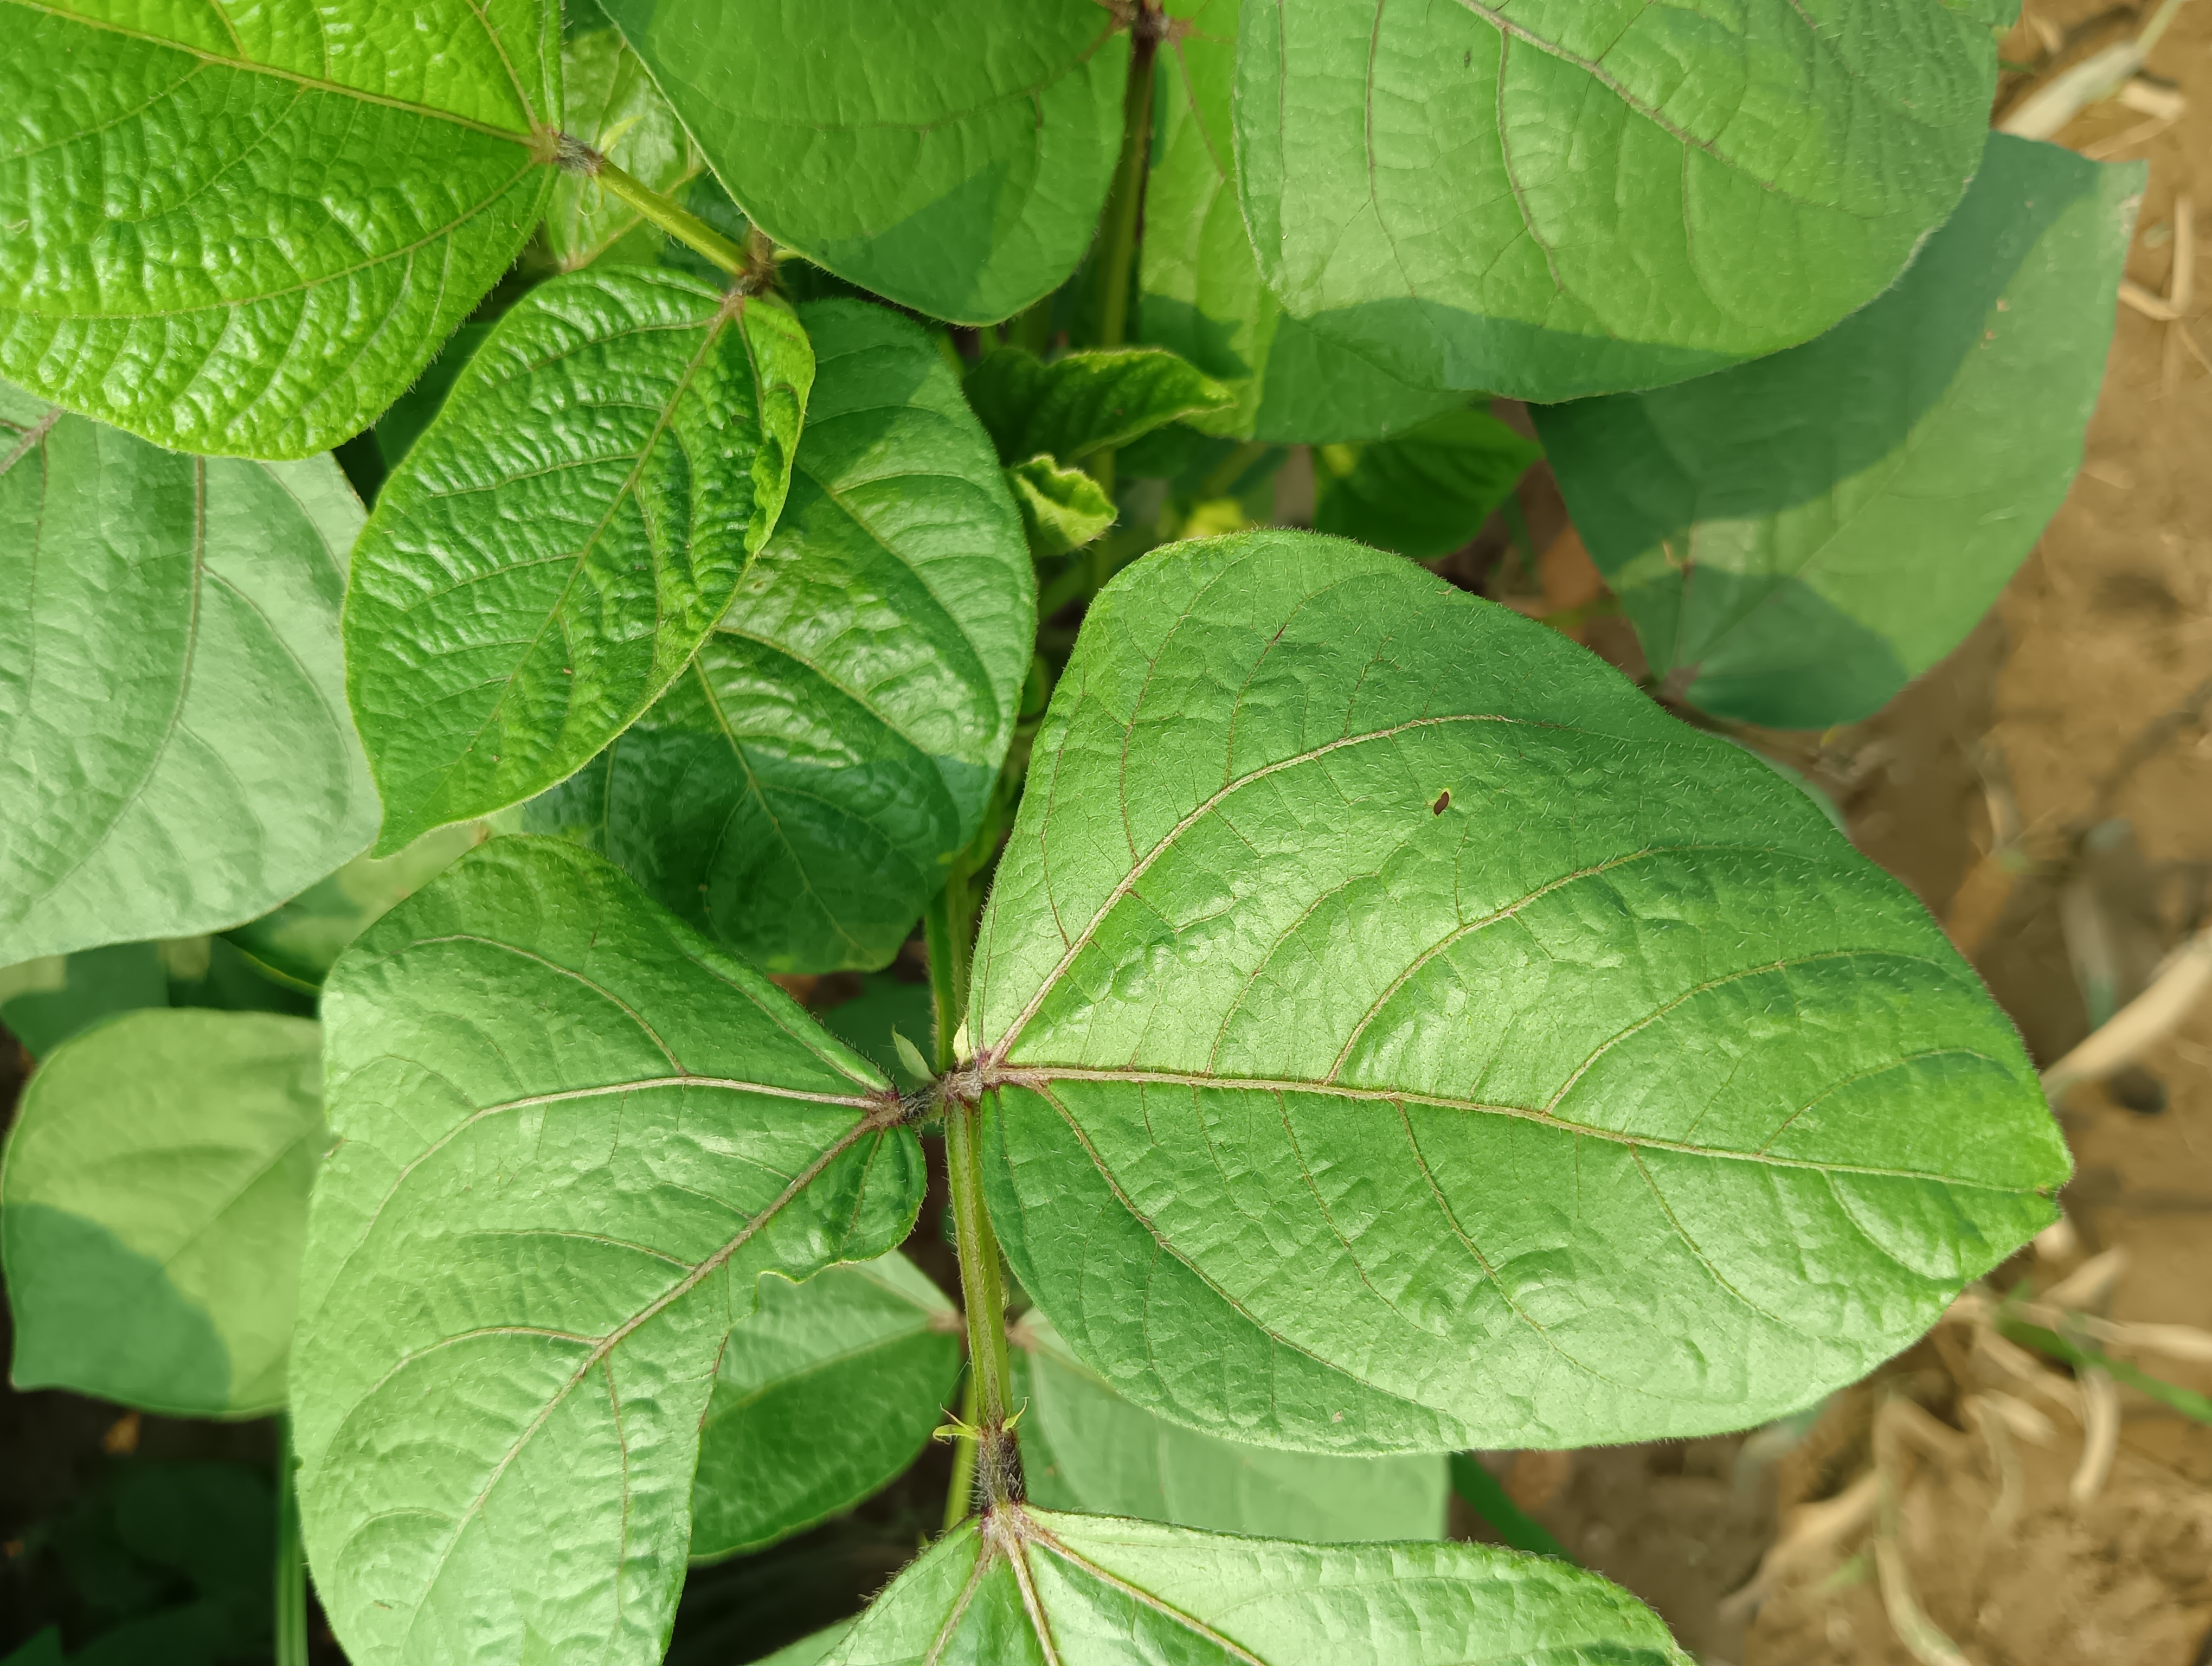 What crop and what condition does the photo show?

mungbean, healthy
